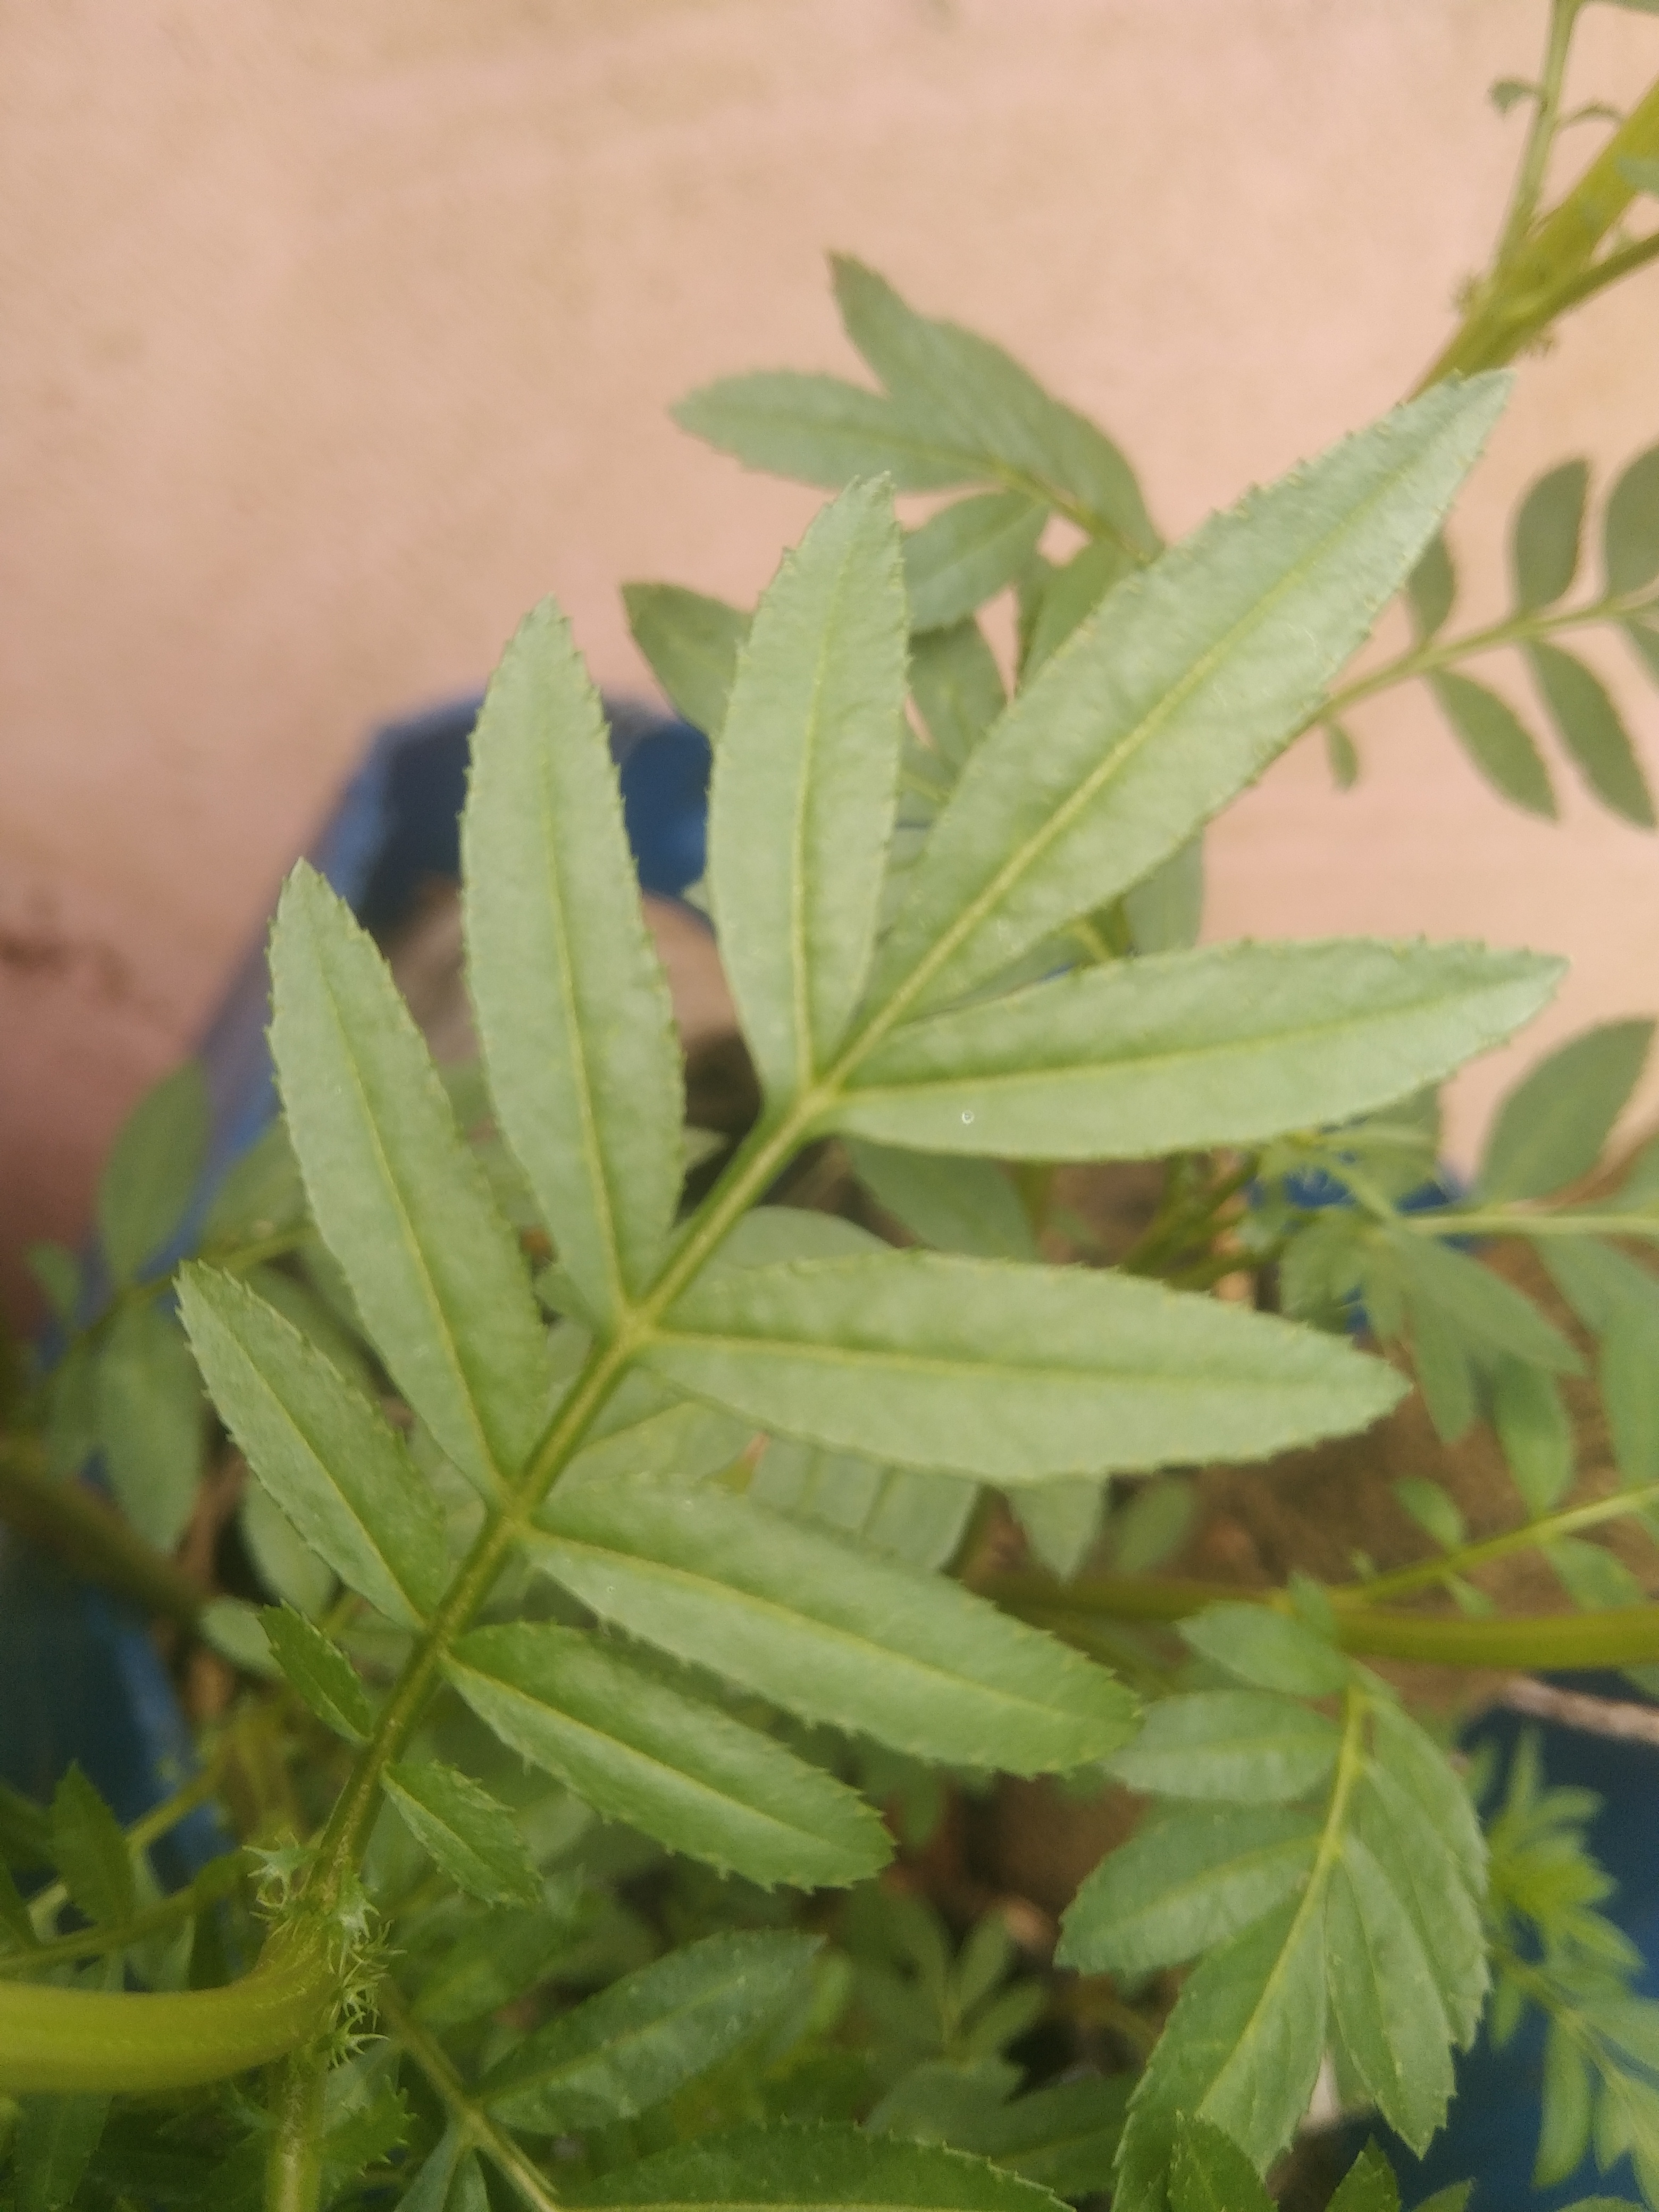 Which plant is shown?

marigold
